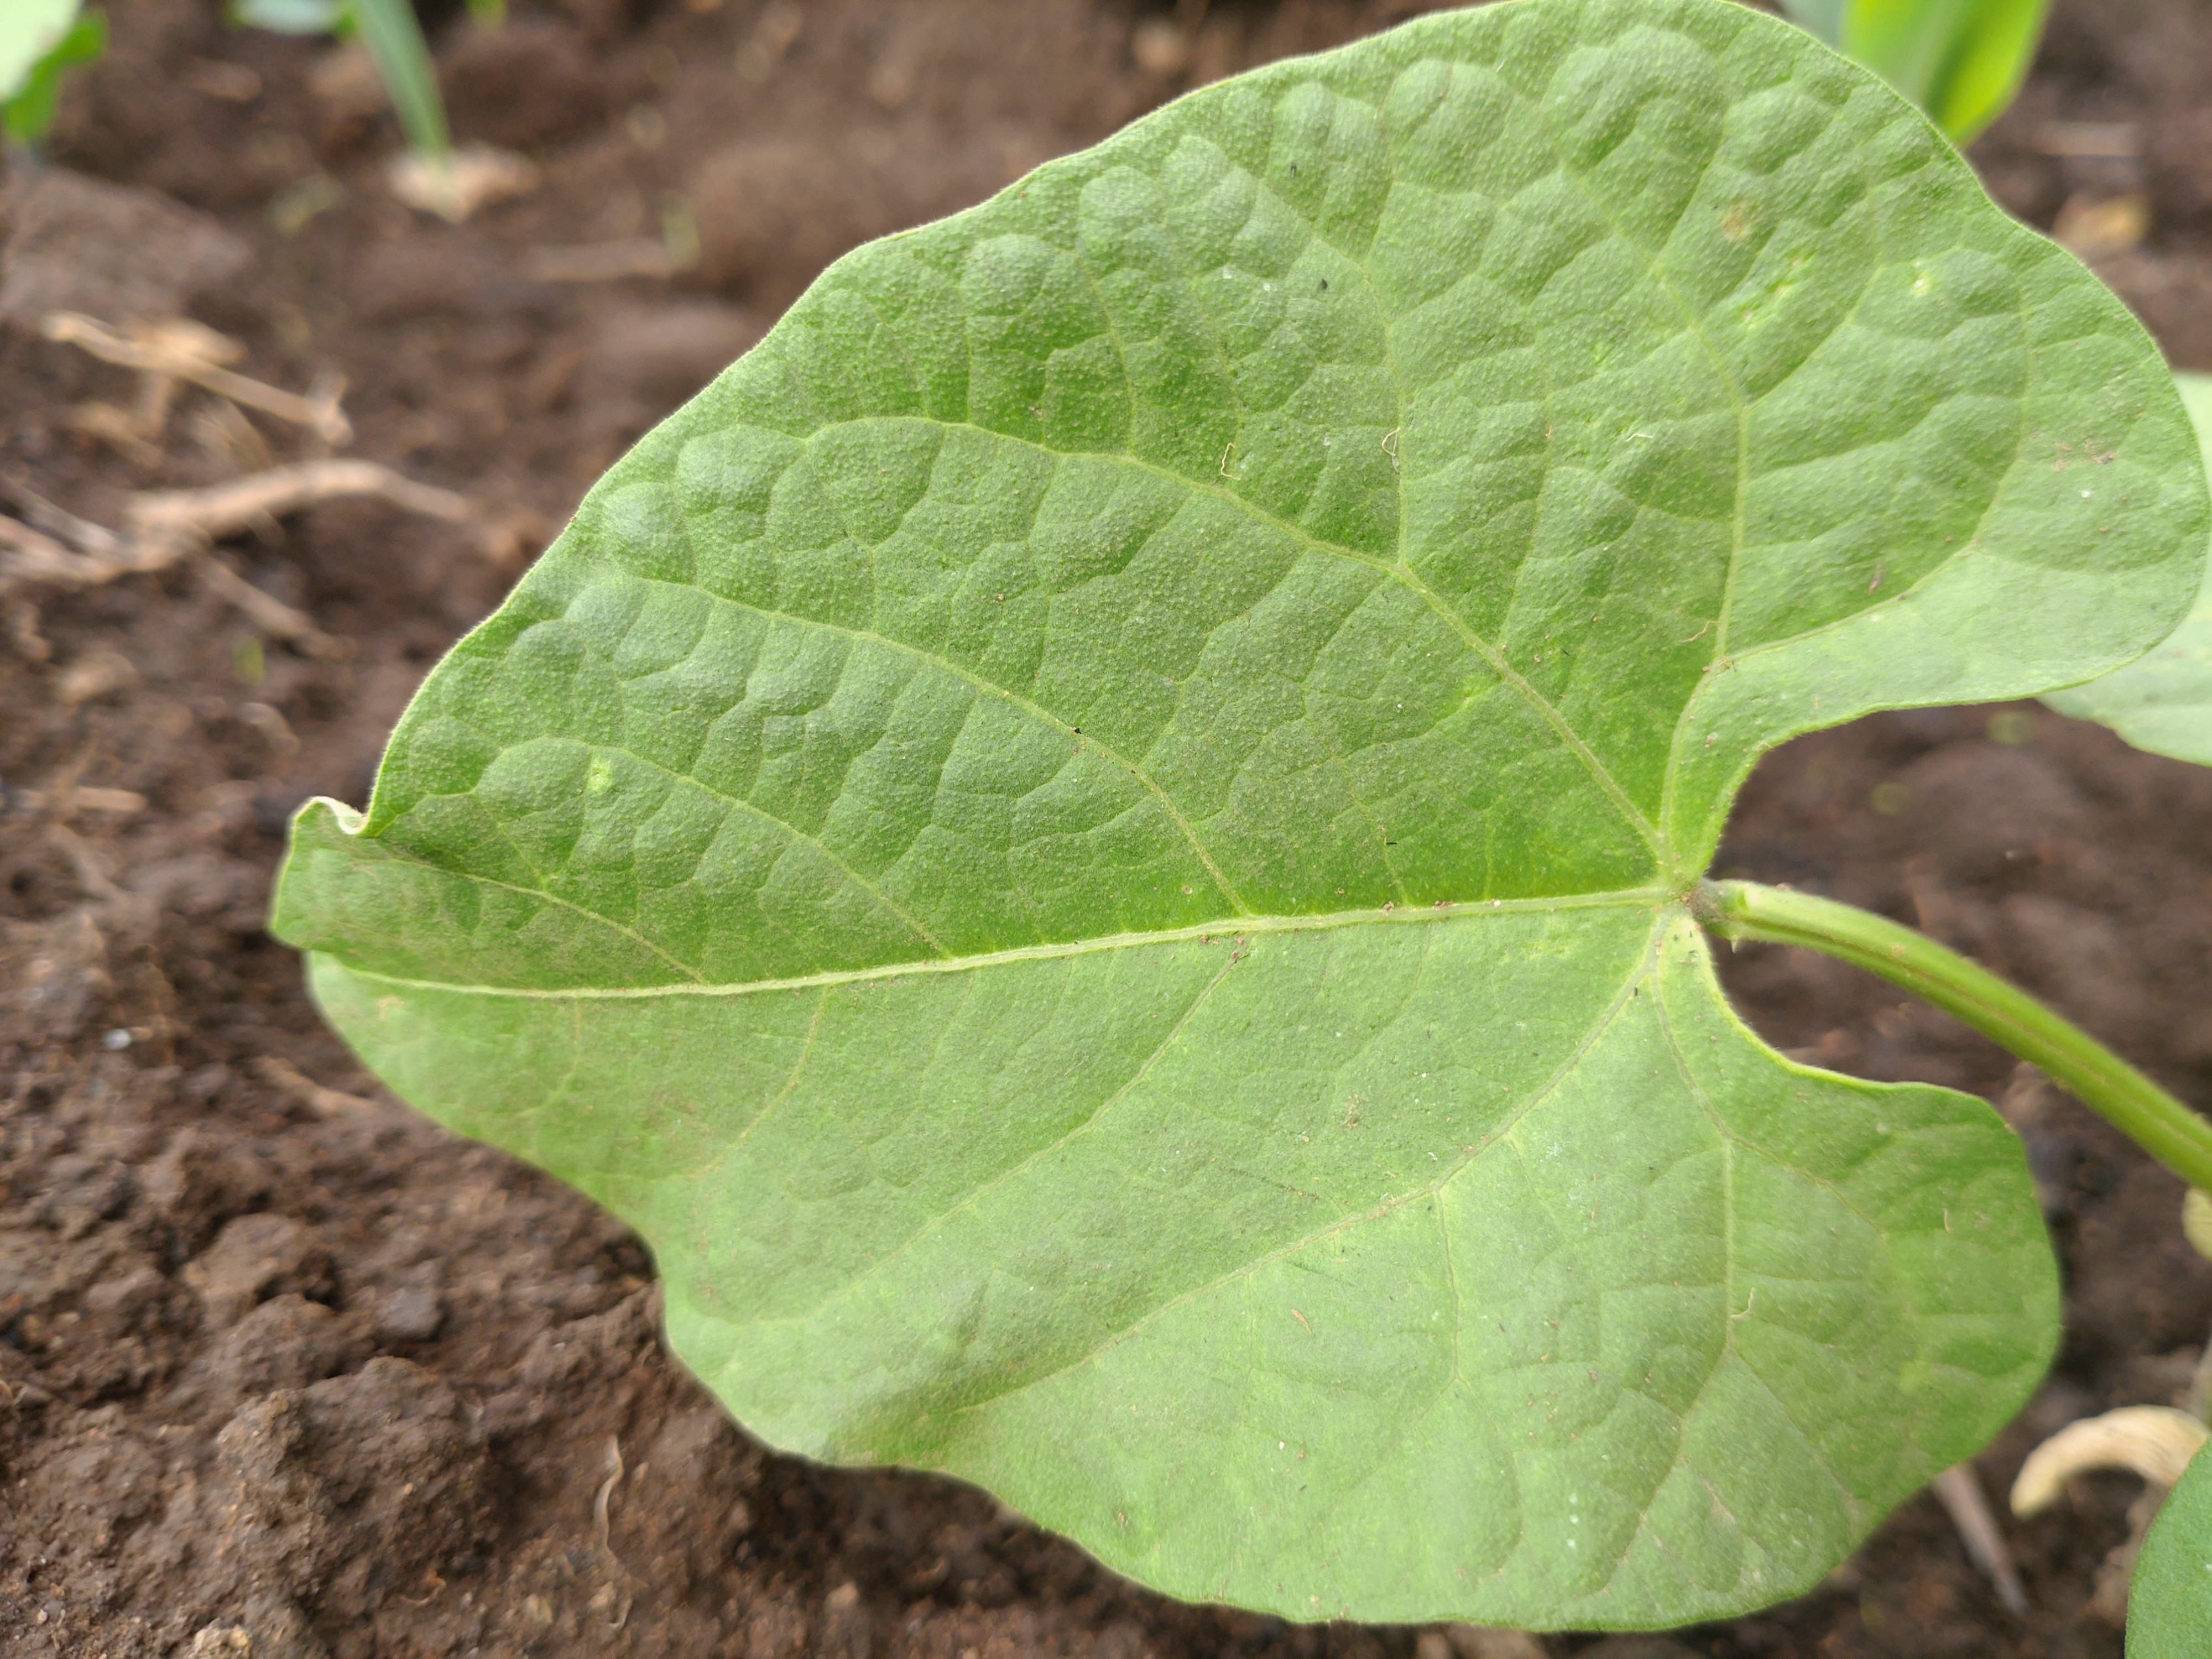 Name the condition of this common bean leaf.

healthy
